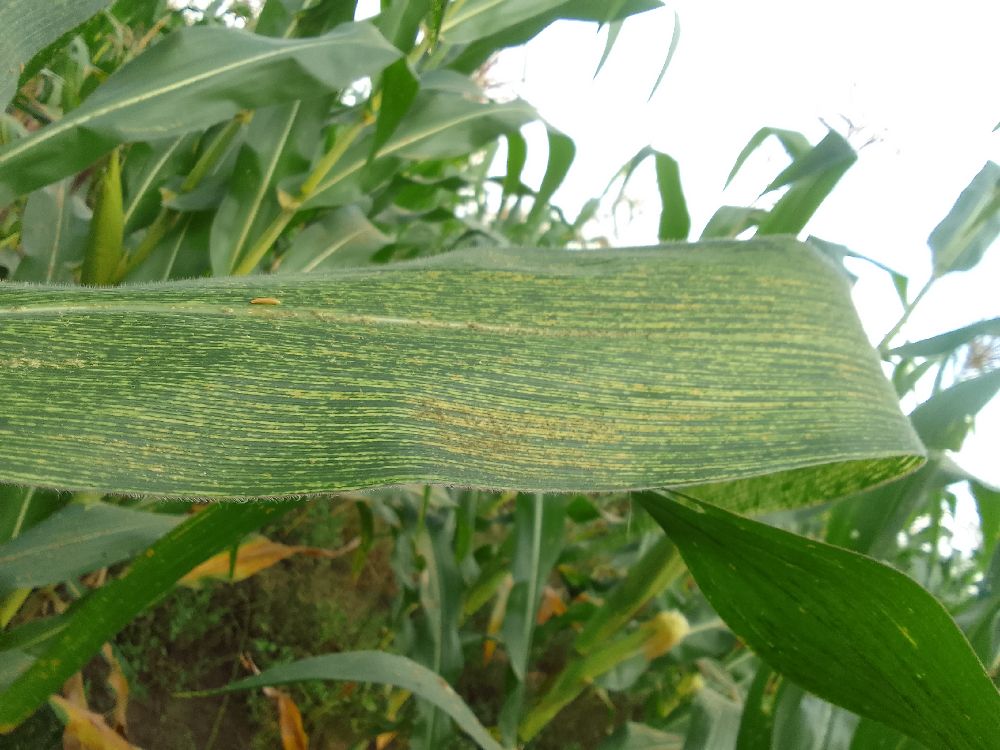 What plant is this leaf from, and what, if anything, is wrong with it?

maize, maize streak virus
